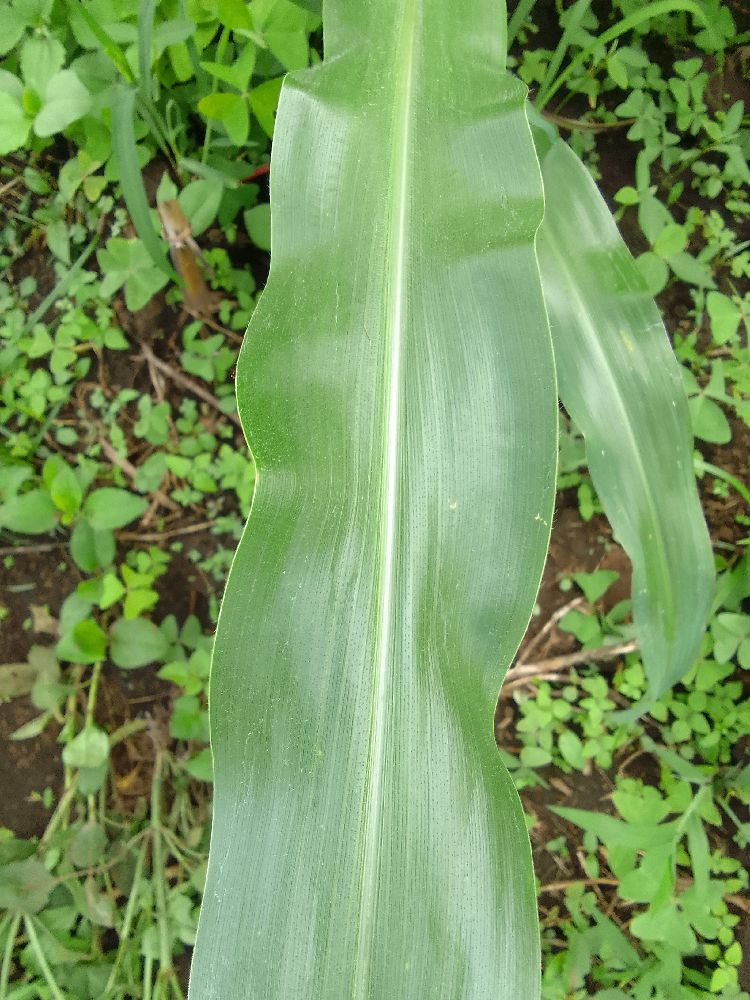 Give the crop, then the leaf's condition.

maize, healthy
